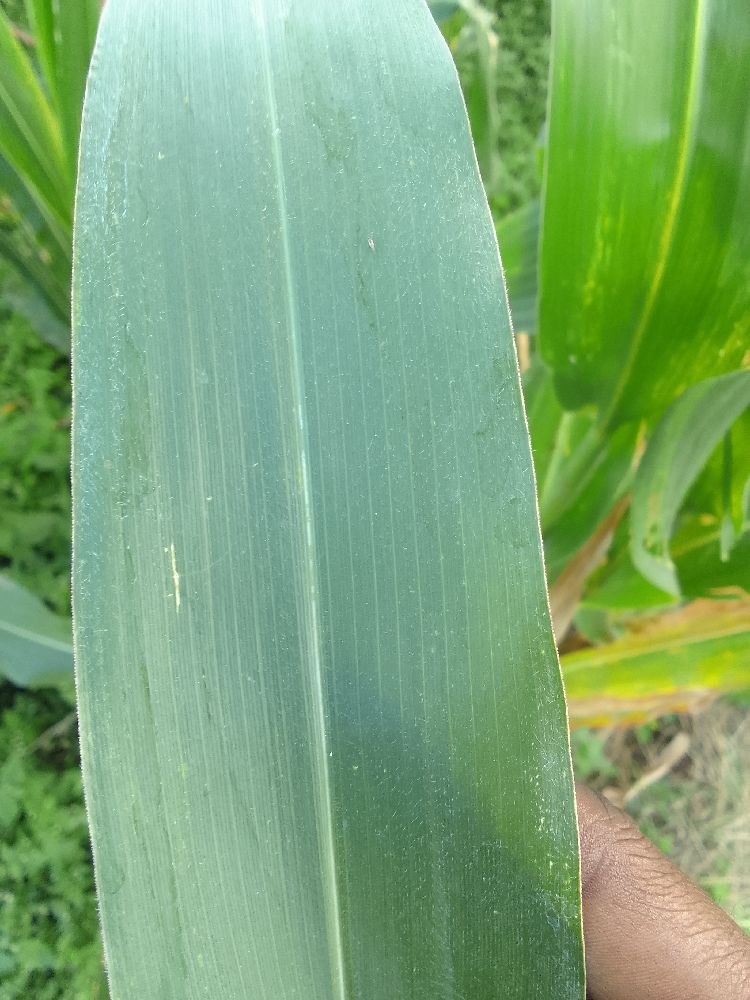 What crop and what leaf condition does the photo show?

maize, healthy
